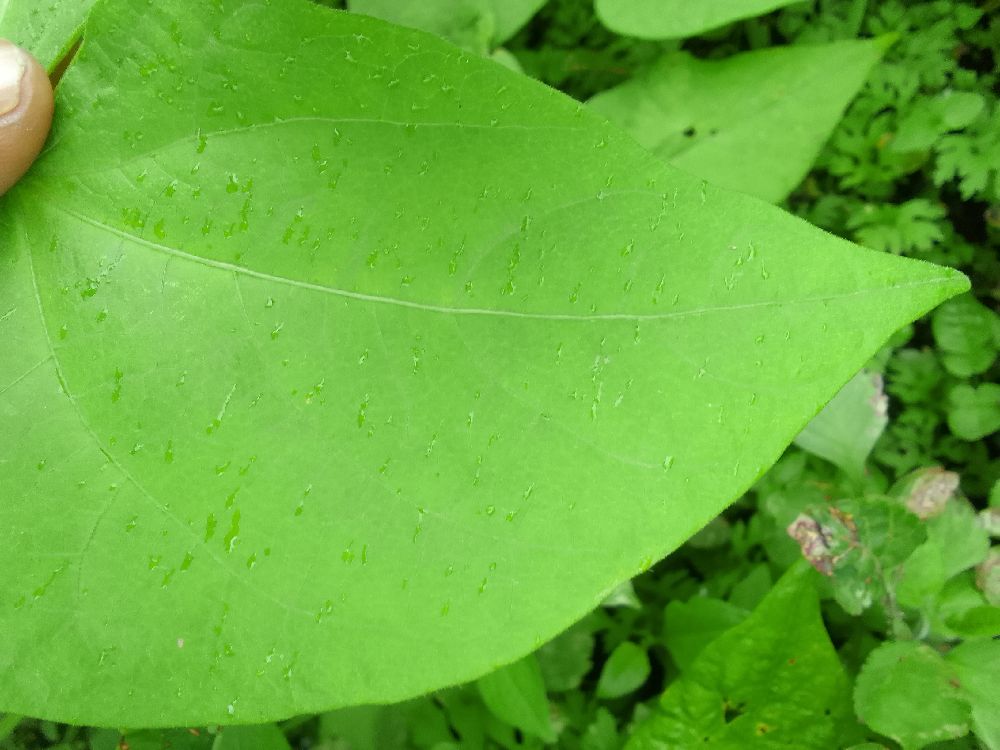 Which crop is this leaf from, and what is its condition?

common bean, healthy
